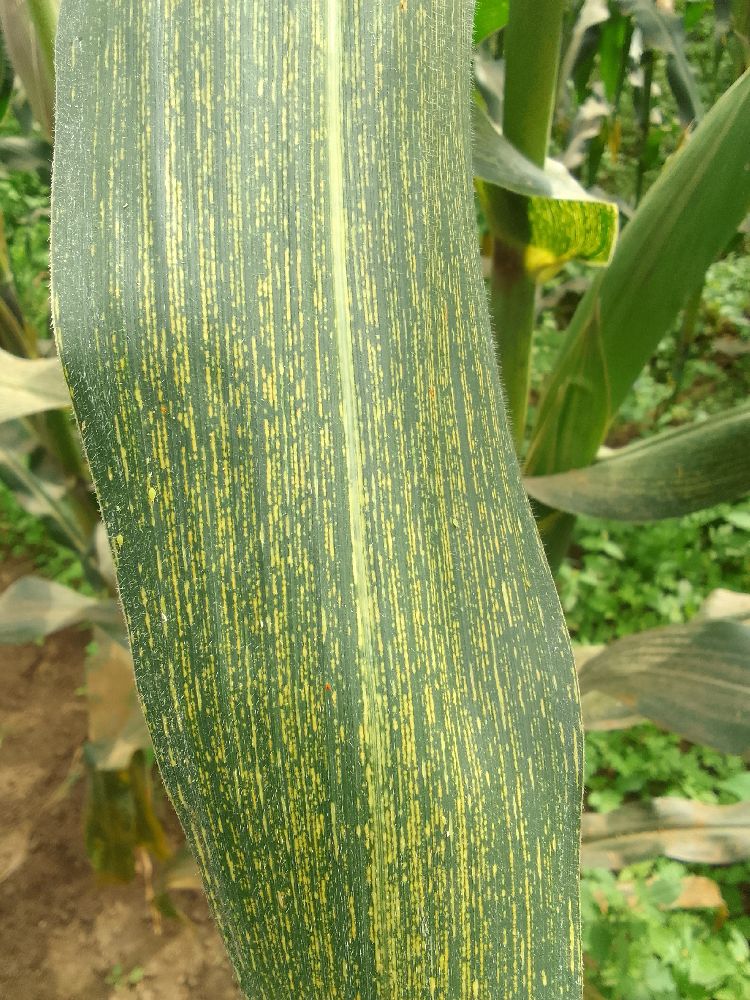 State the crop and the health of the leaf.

maize, maize streak virus
